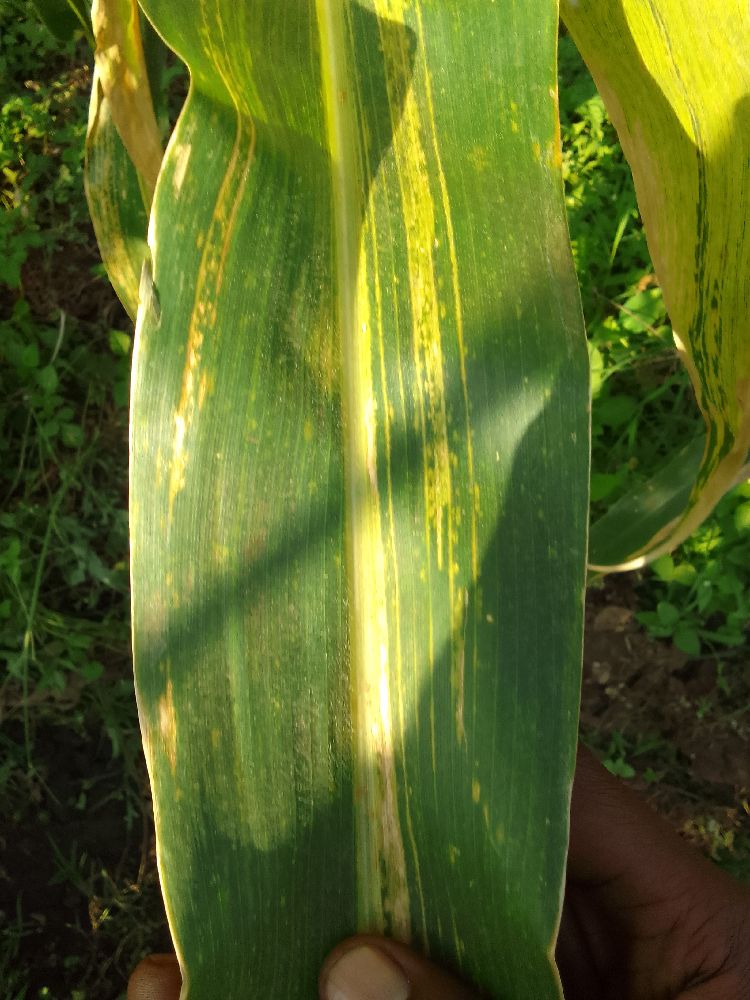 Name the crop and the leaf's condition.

maize, maize lethal necrosis
